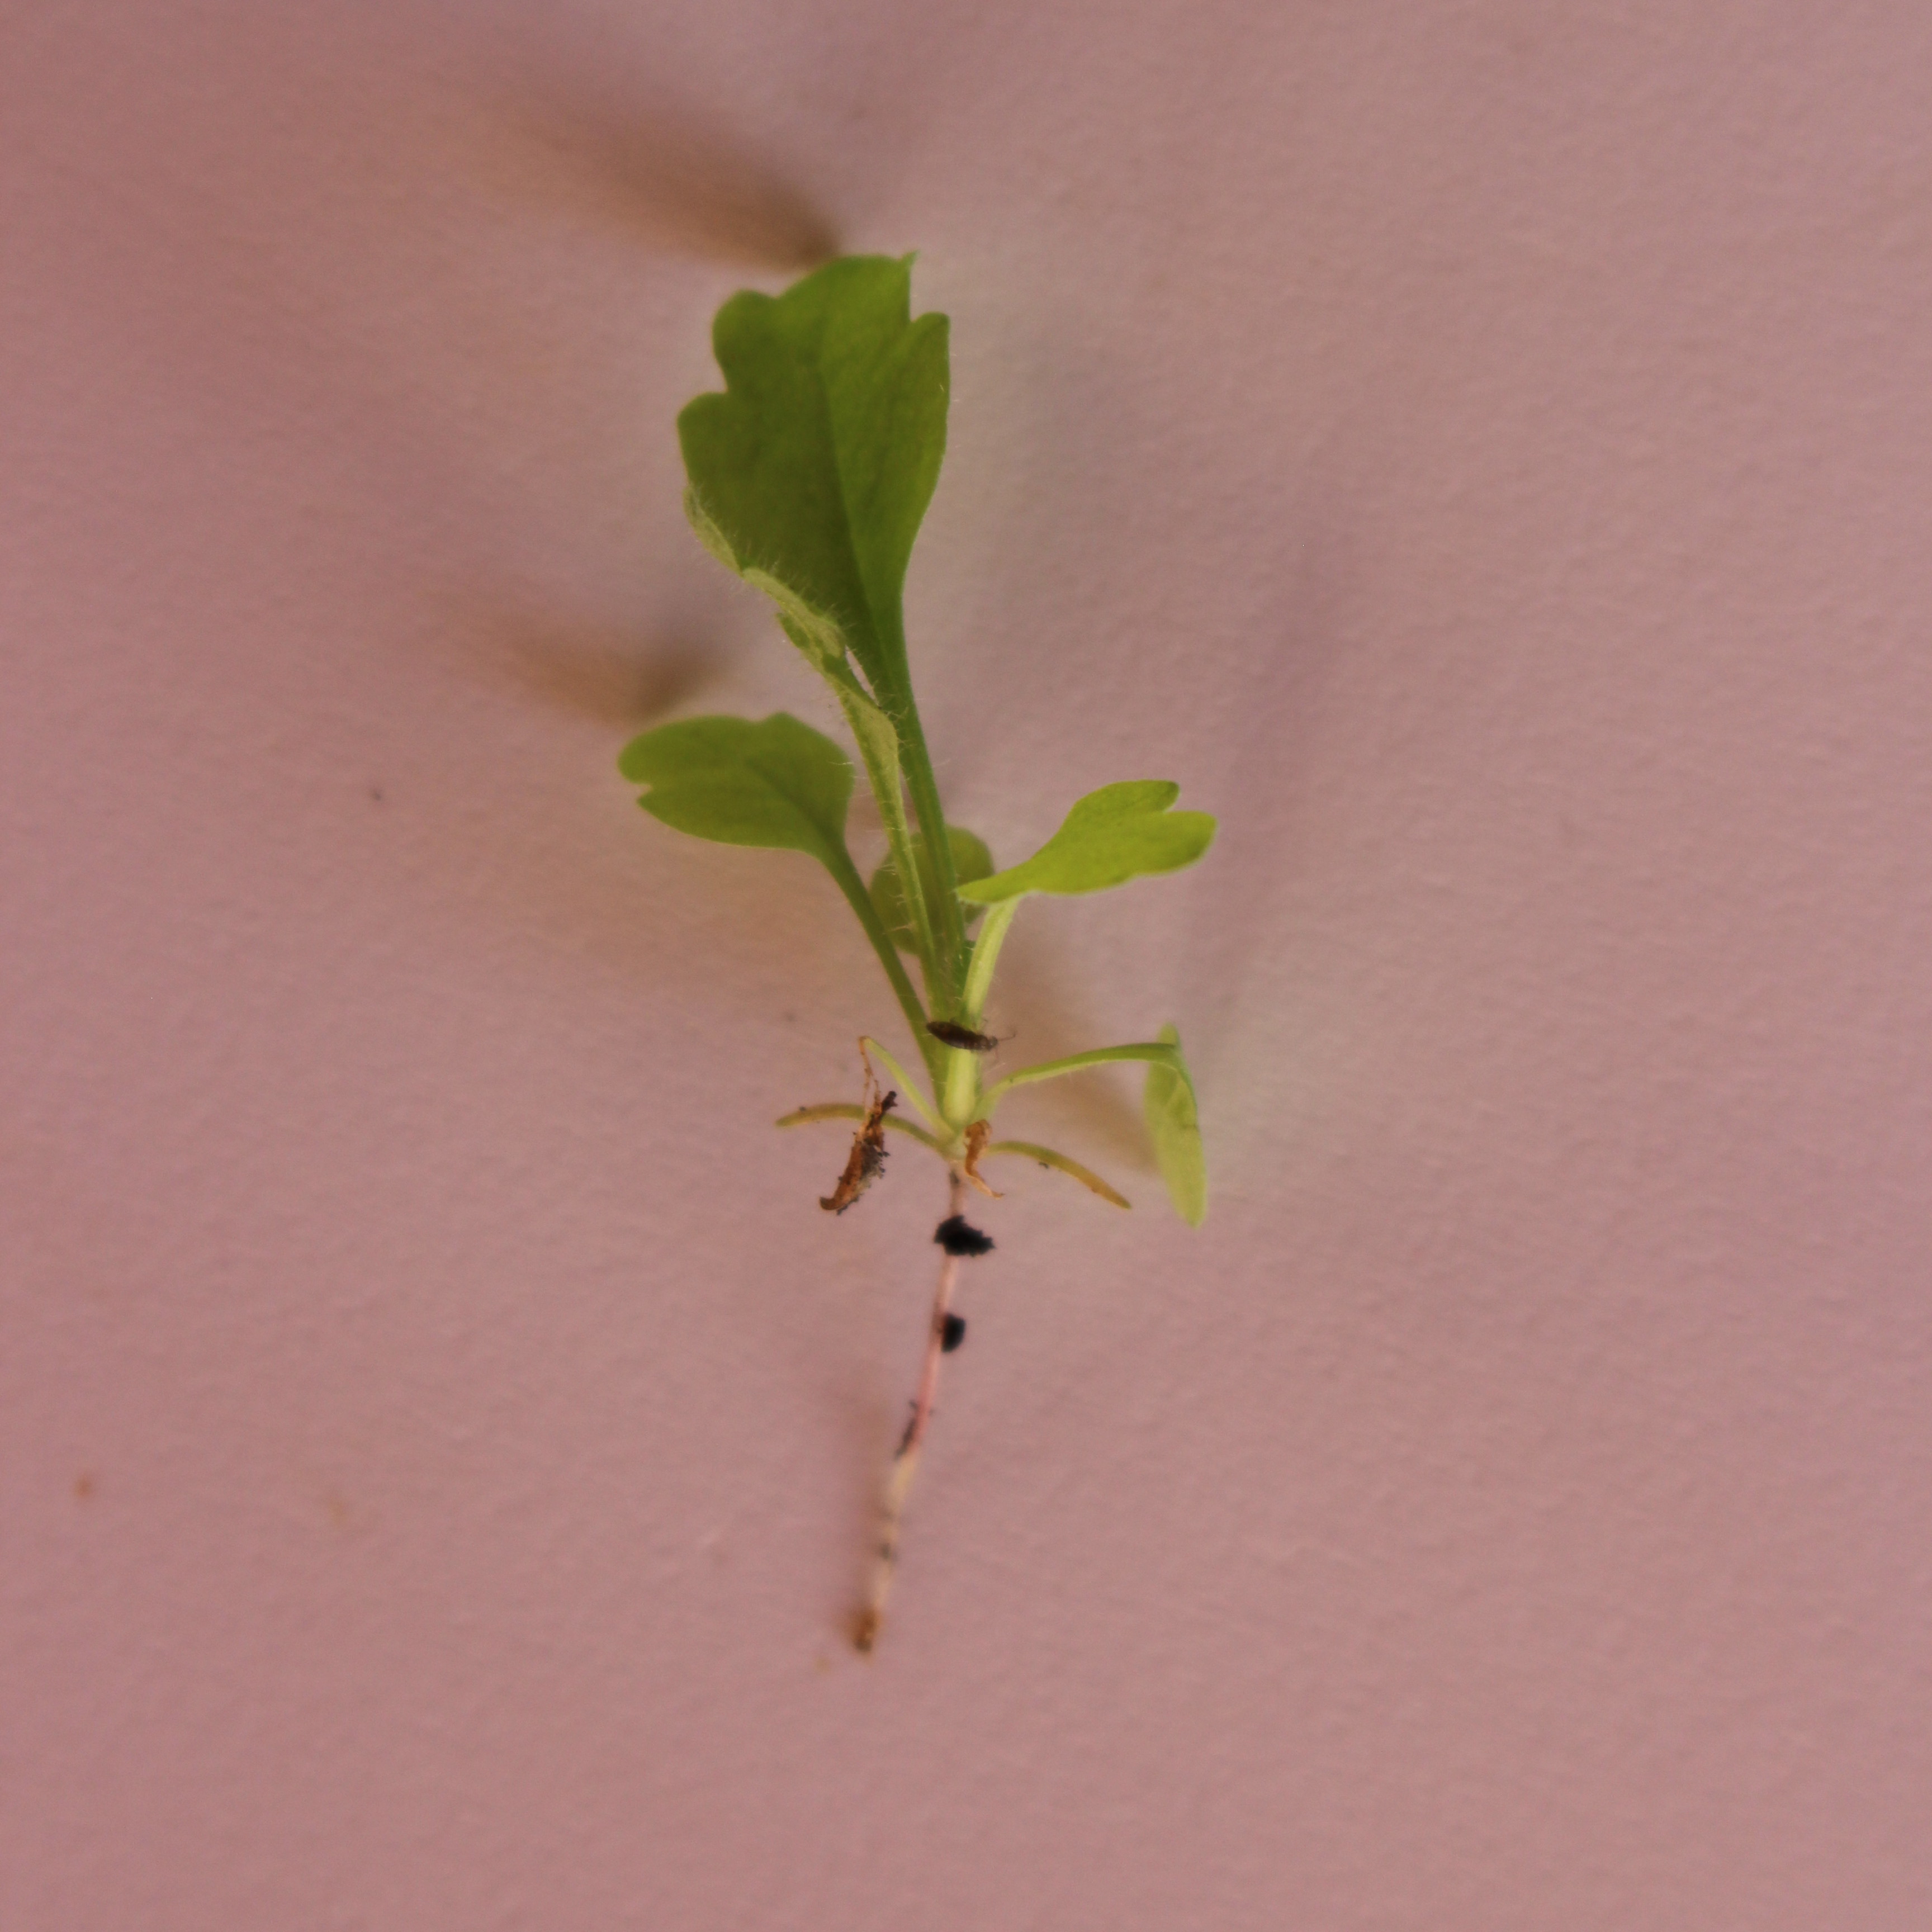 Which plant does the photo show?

Papaver rhoeas
